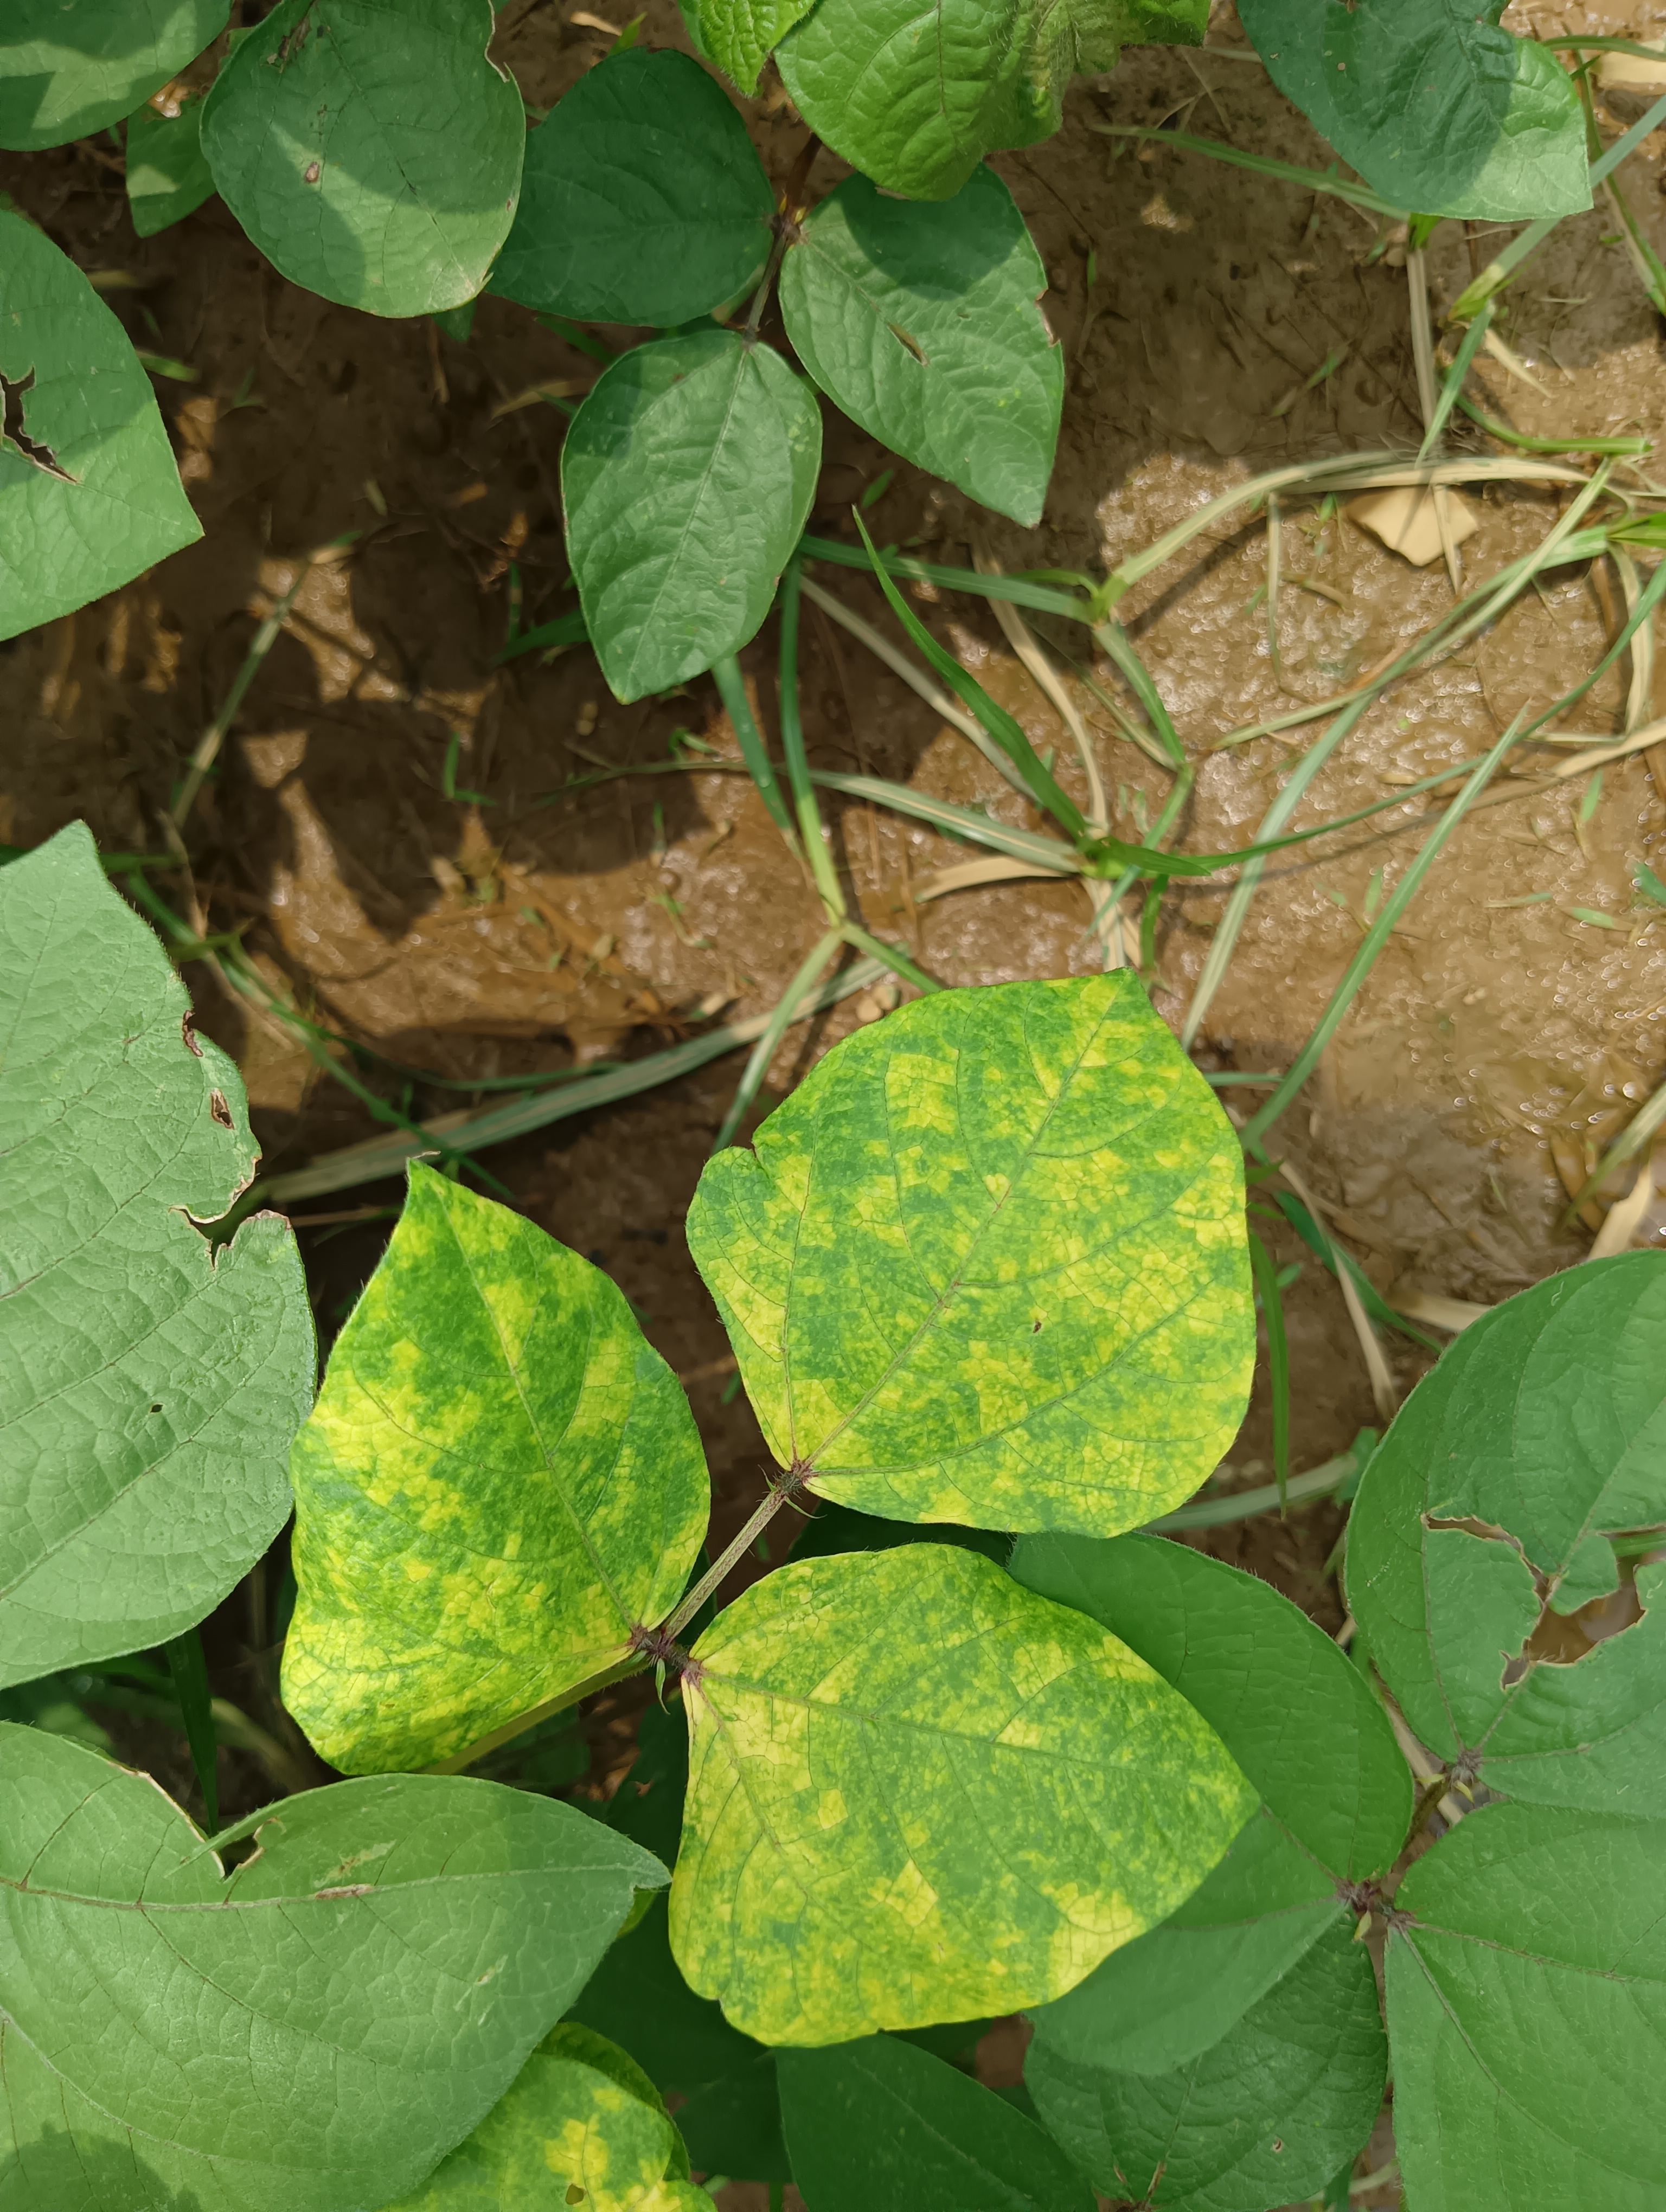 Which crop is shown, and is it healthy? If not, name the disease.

mungbean, yellow mosaic
